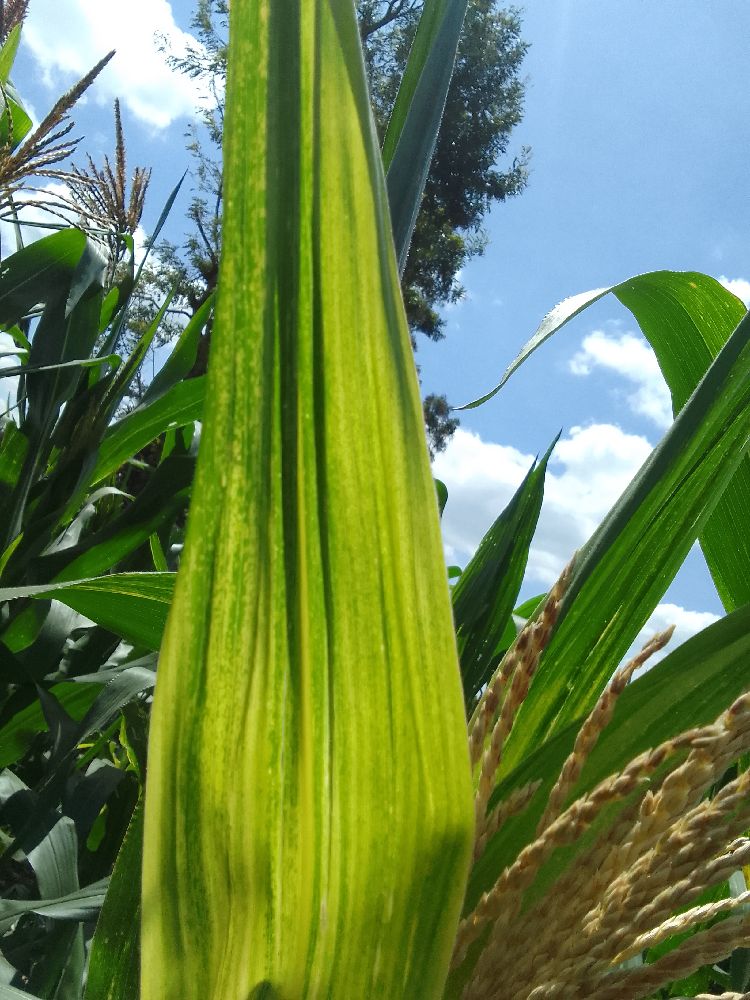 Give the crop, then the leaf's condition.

maize, maize lethal necrosis
